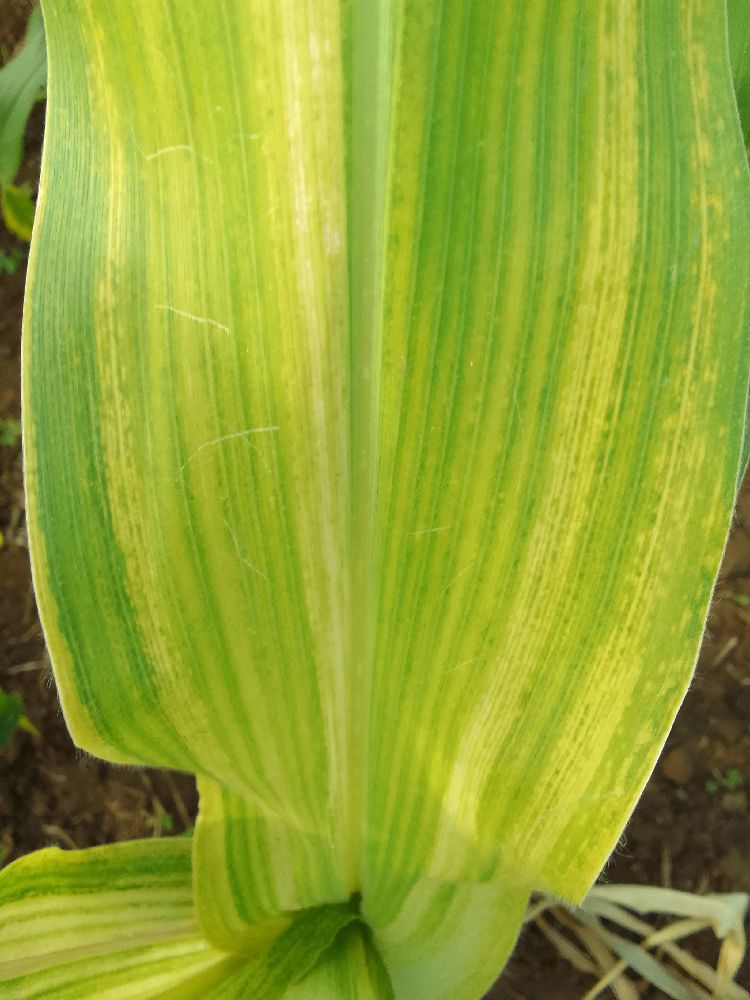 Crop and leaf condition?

maize, maize lethal necrosis
